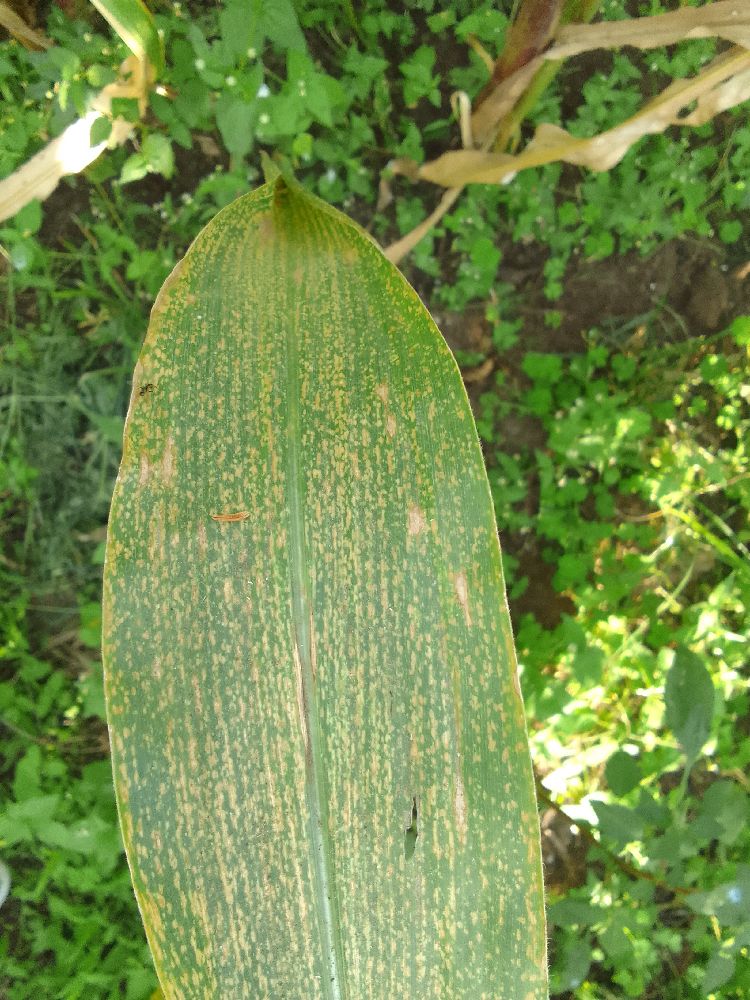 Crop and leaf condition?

maize, maize lethal necrosis
